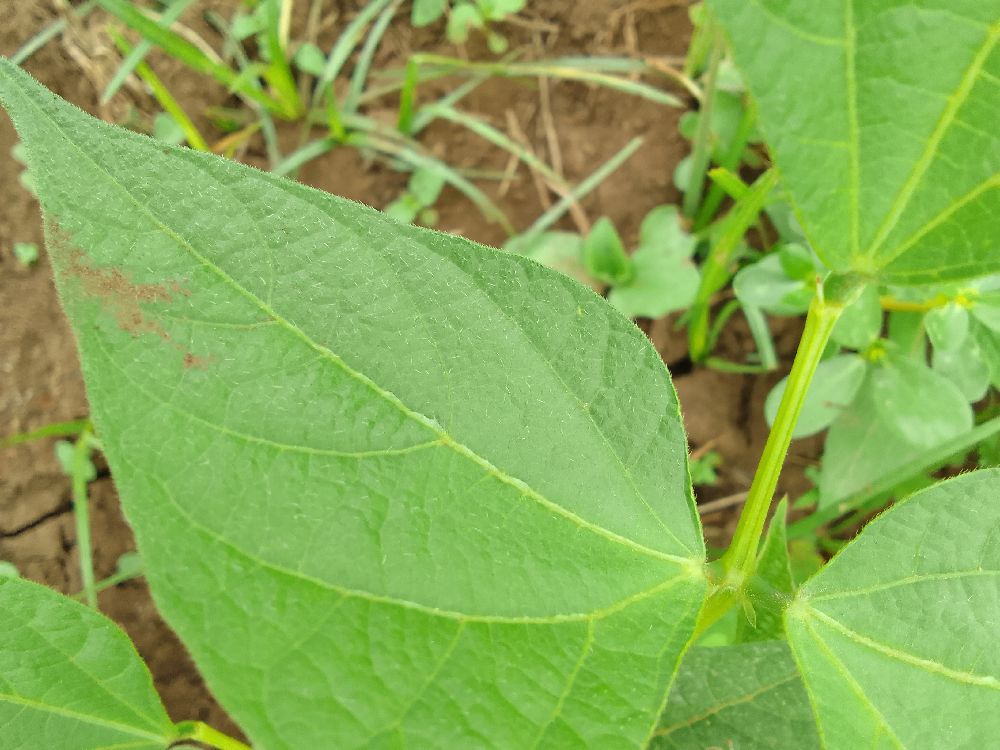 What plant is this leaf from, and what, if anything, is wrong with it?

common bean, healthy
